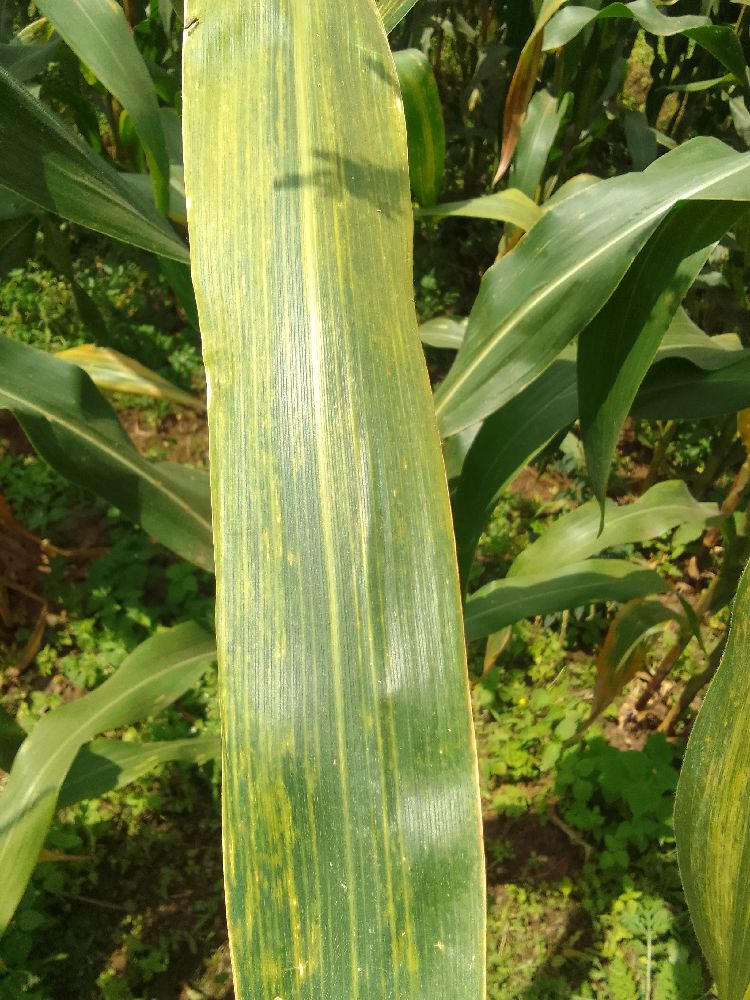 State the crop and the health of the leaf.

maize, maize lethal necrosis
